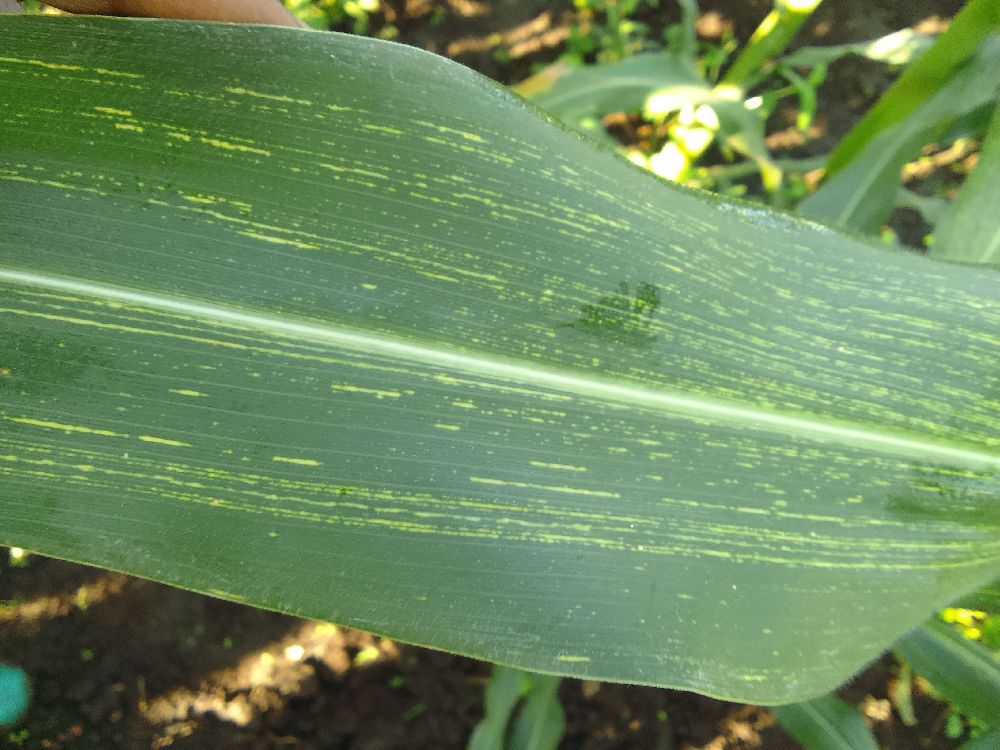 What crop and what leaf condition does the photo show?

maize, maize streak virus
